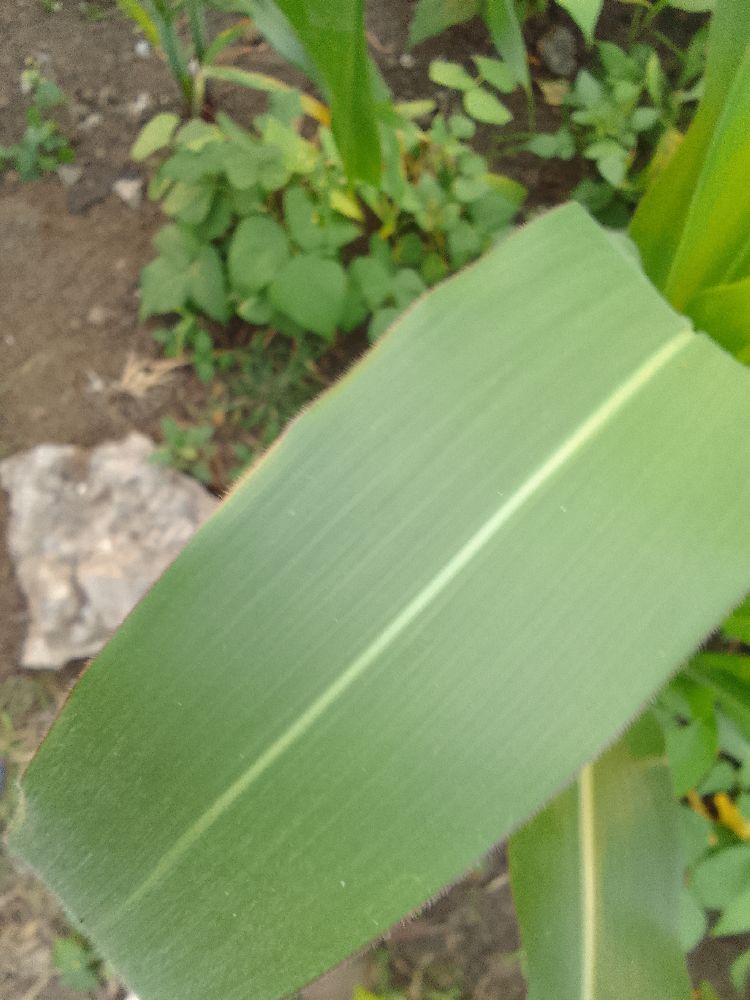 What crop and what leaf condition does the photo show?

maize, healthy
